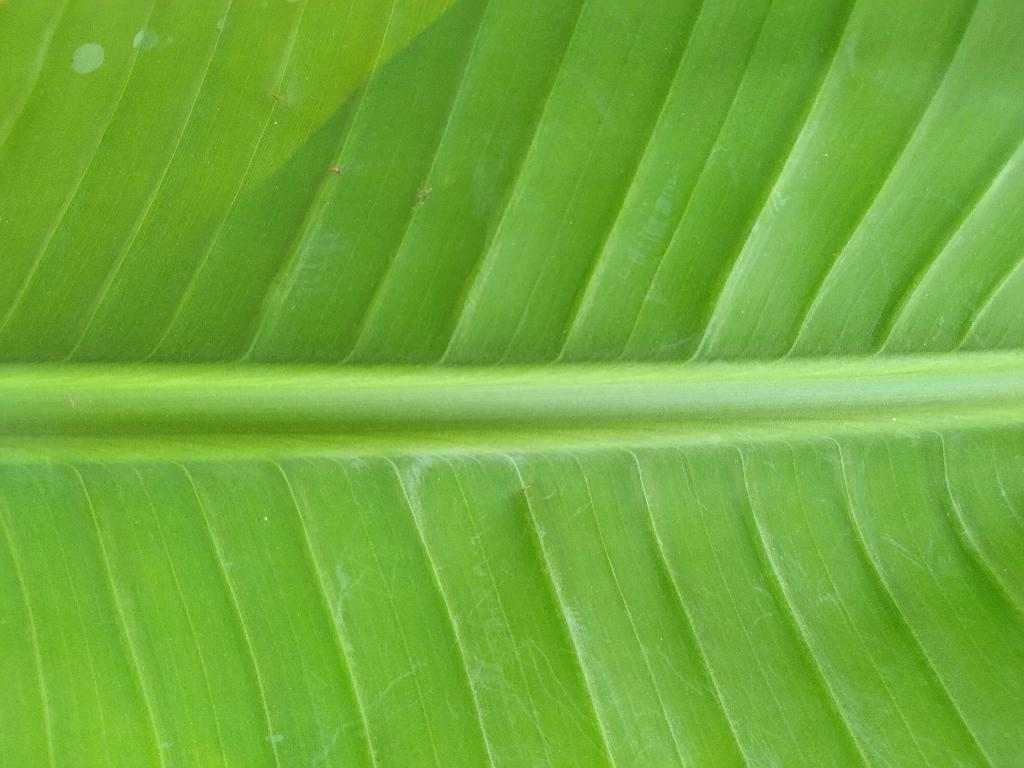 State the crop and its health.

banana, healthy
